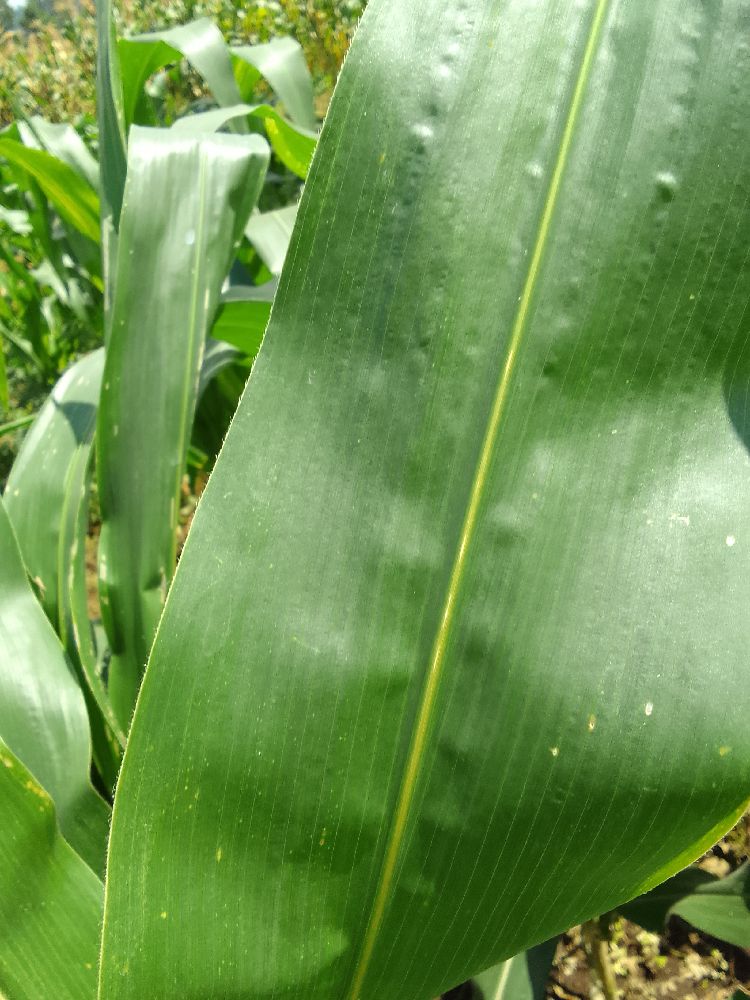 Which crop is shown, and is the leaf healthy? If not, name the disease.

maize, healthy
